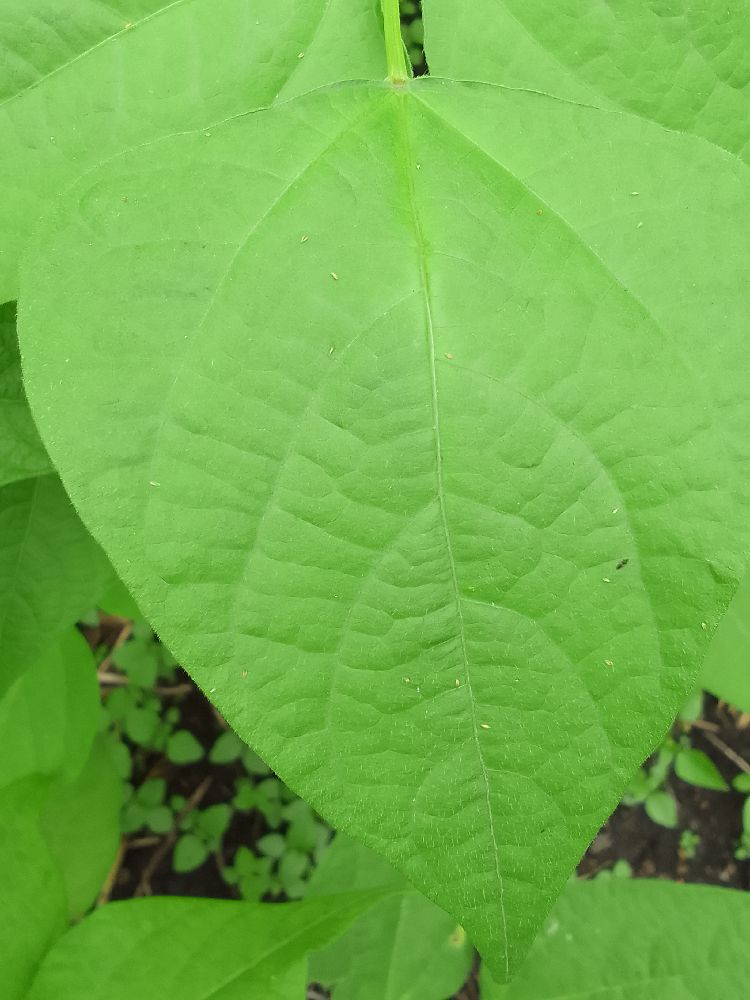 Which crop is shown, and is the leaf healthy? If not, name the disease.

common bean, healthy
